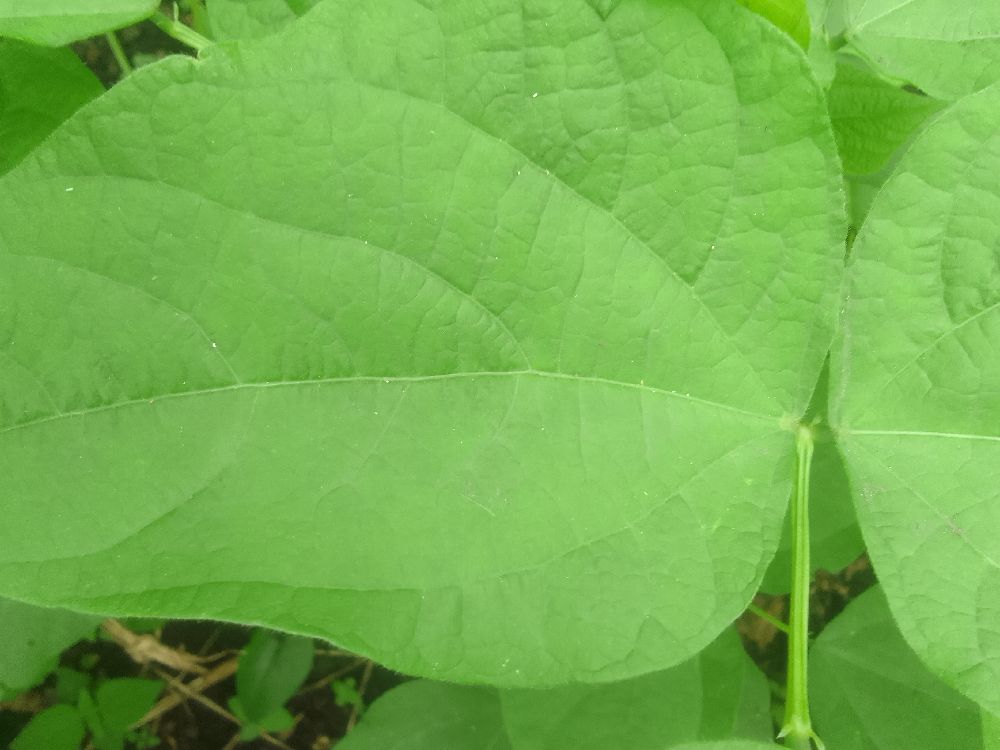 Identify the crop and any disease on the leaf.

common bean, healthy
